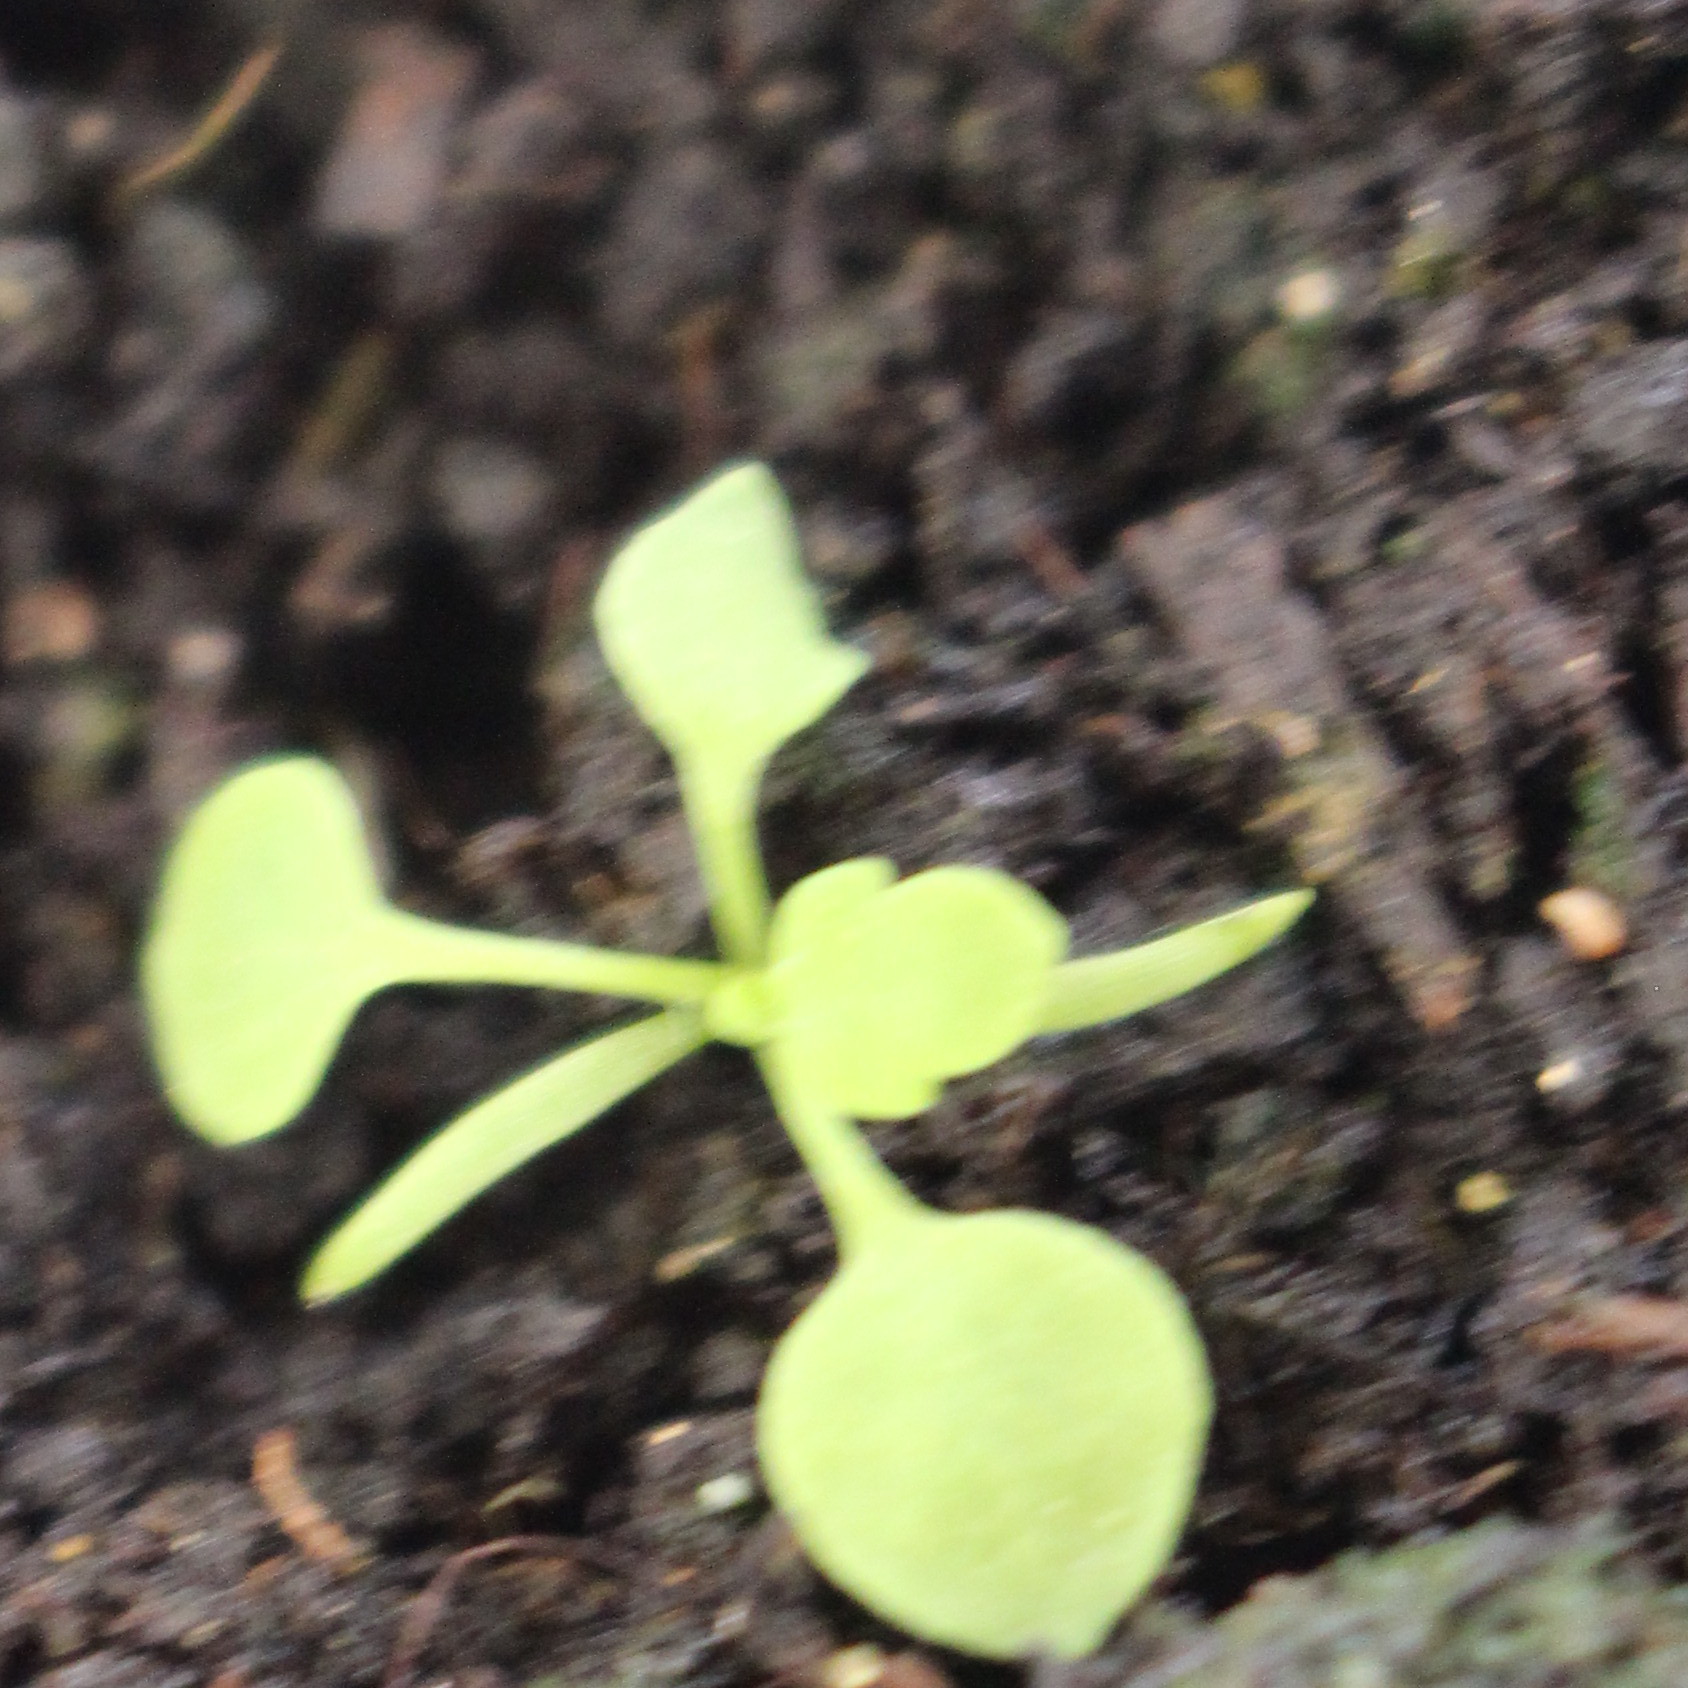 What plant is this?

Papaver rhoeas
